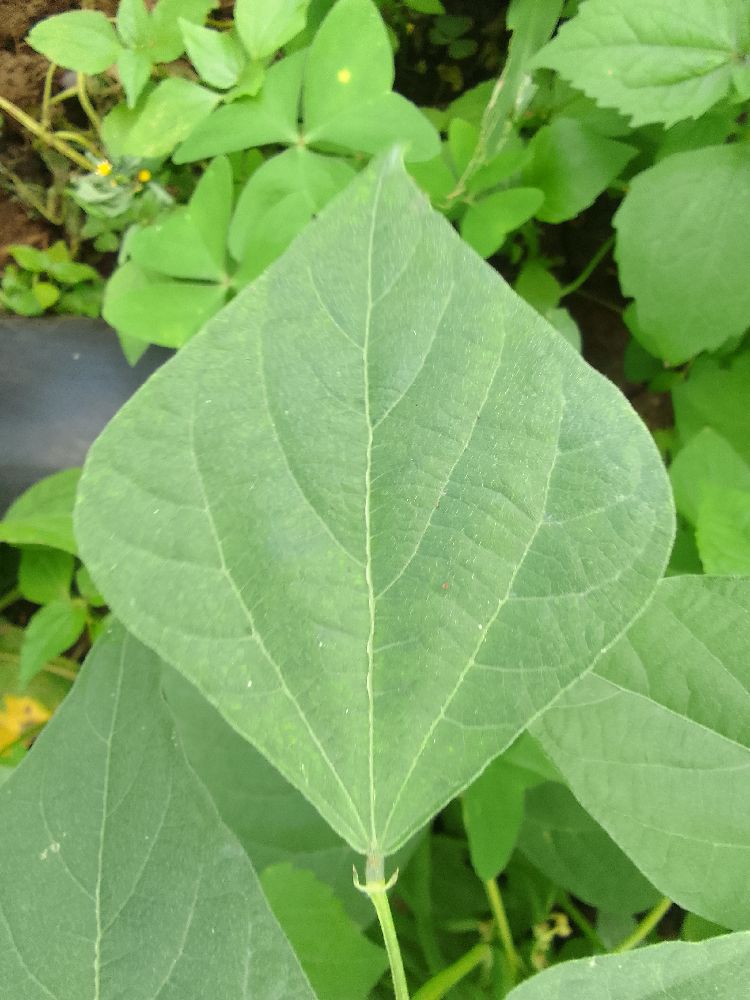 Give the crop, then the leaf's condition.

common bean, healthy
